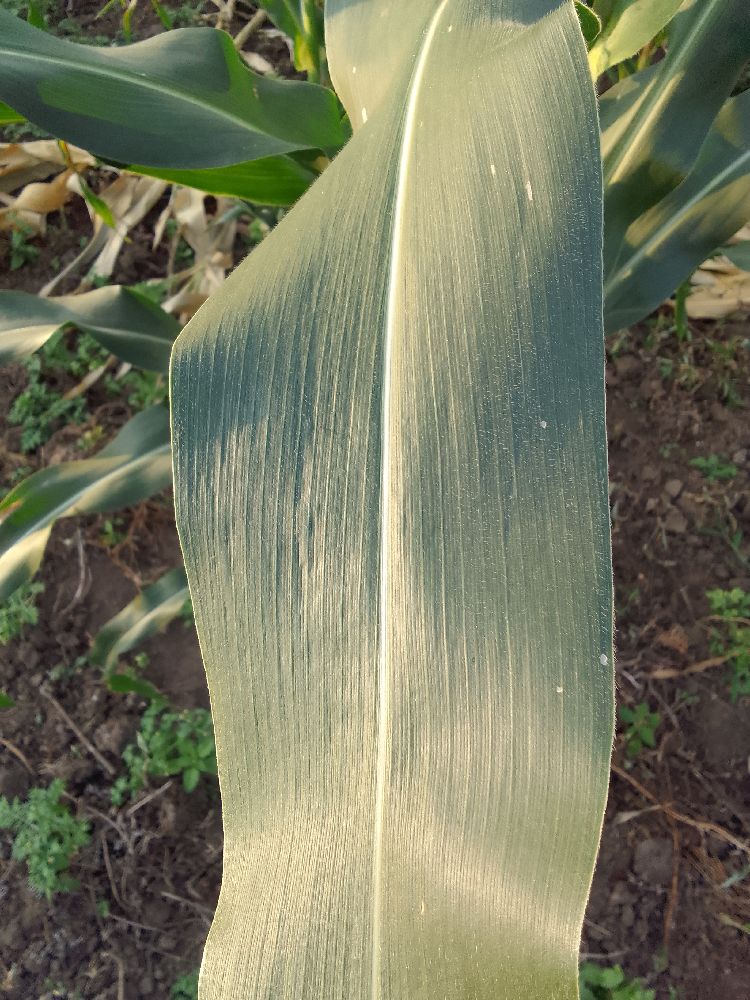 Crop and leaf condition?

maize, healthy
